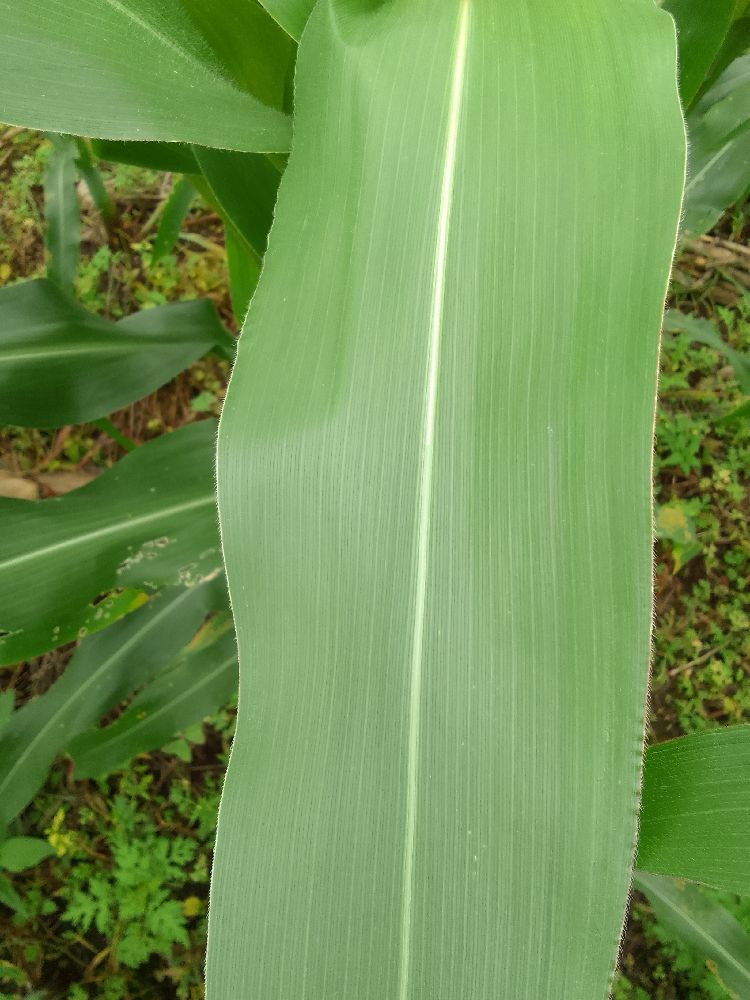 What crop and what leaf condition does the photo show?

maize, healthy
